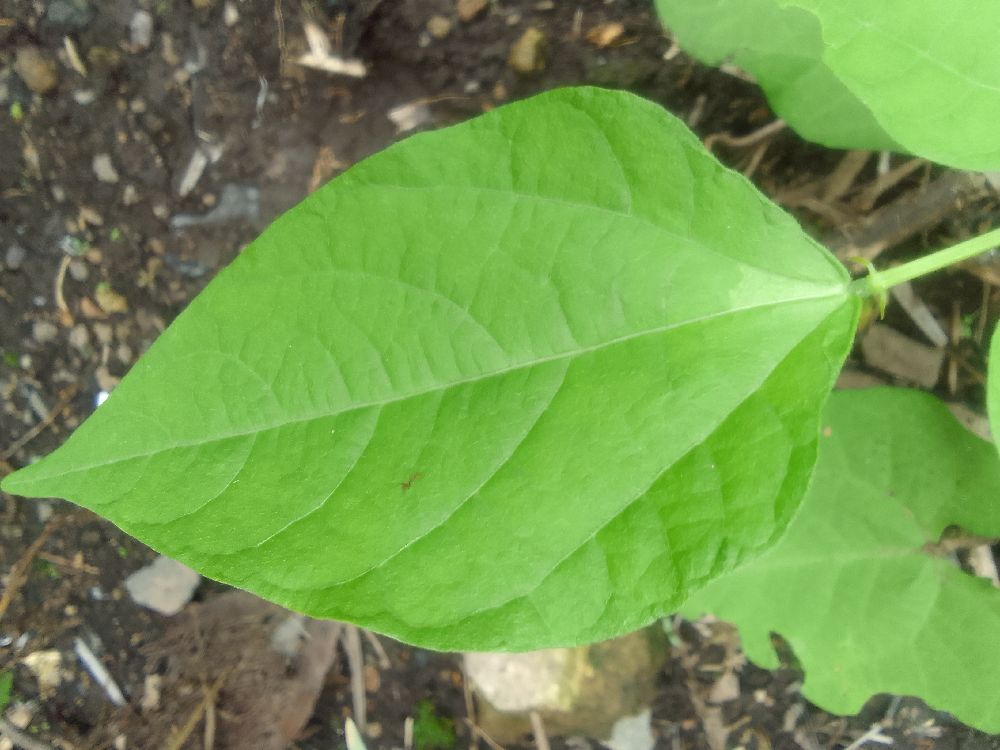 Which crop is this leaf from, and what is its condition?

common bean, healthy
